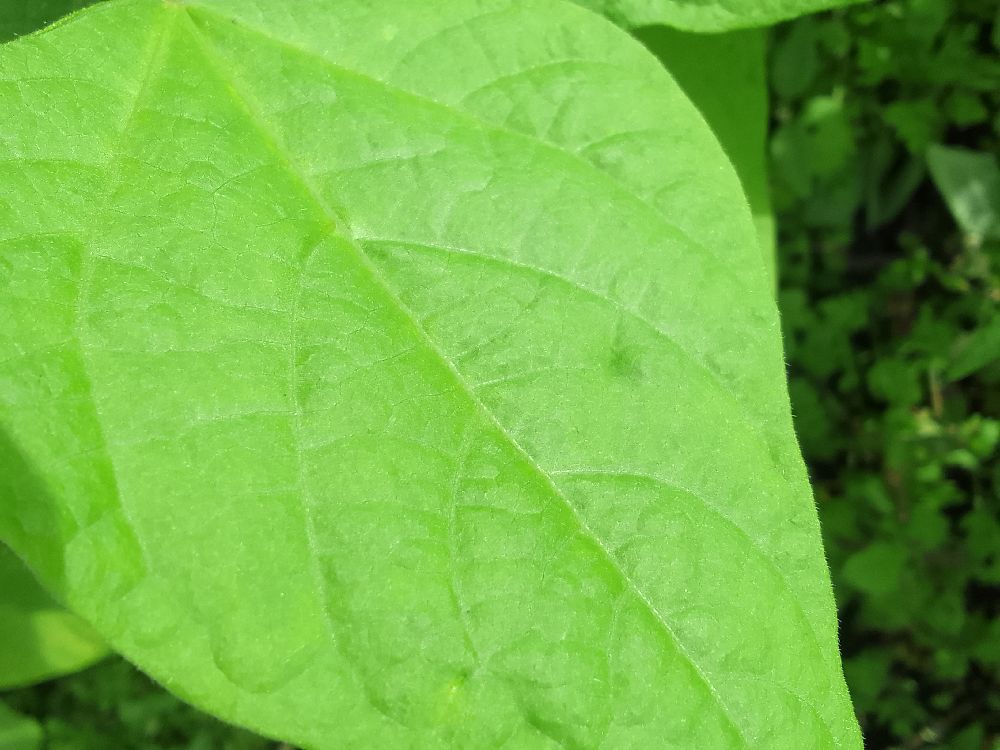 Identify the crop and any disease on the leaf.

common bean, healthy
